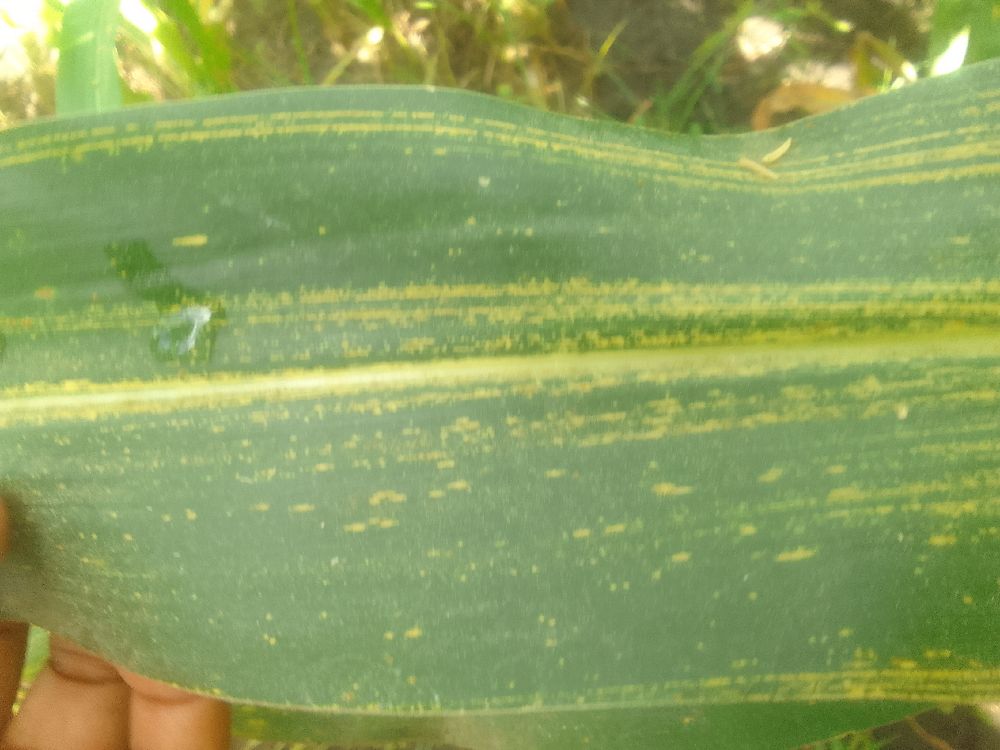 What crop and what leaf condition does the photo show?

maize, maize streak virus
